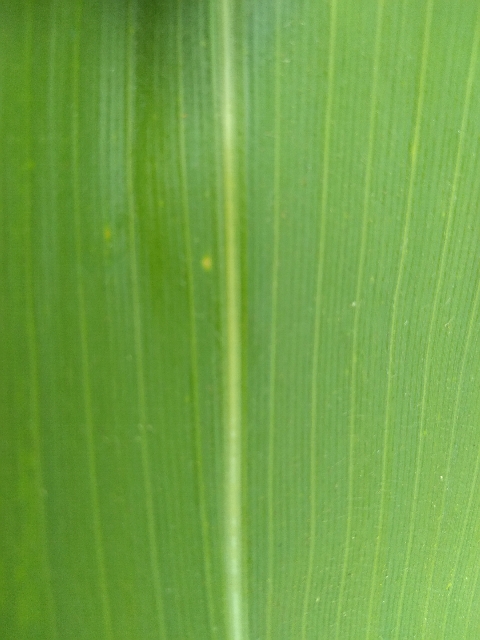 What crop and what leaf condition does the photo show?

maize, healthy
